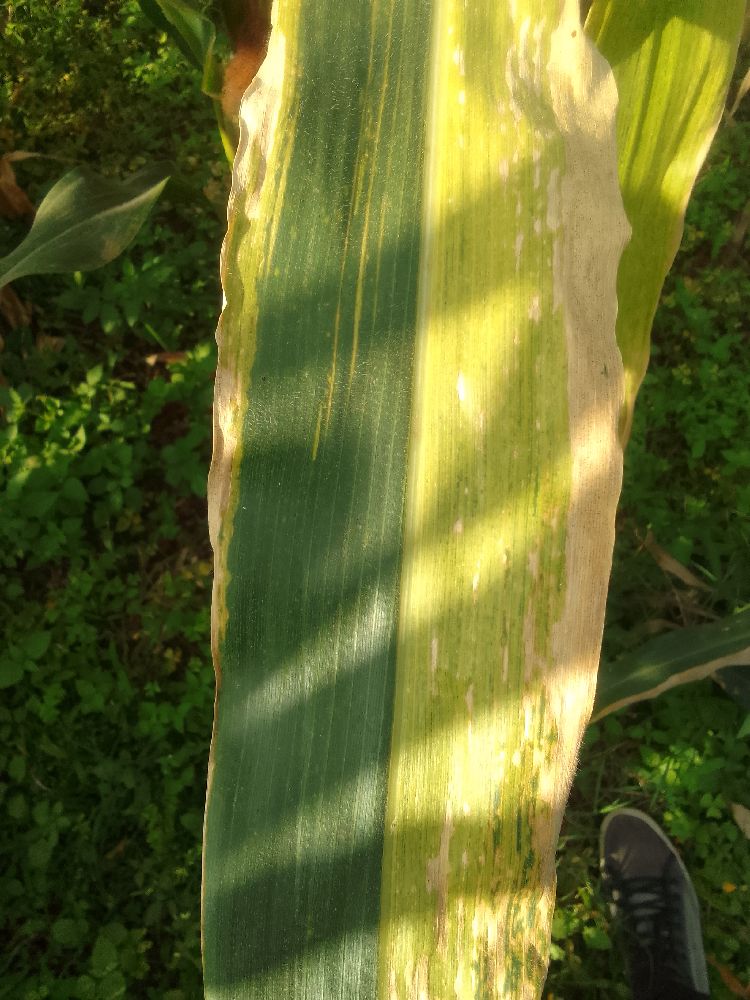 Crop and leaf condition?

maize, maize lethal necrosis
